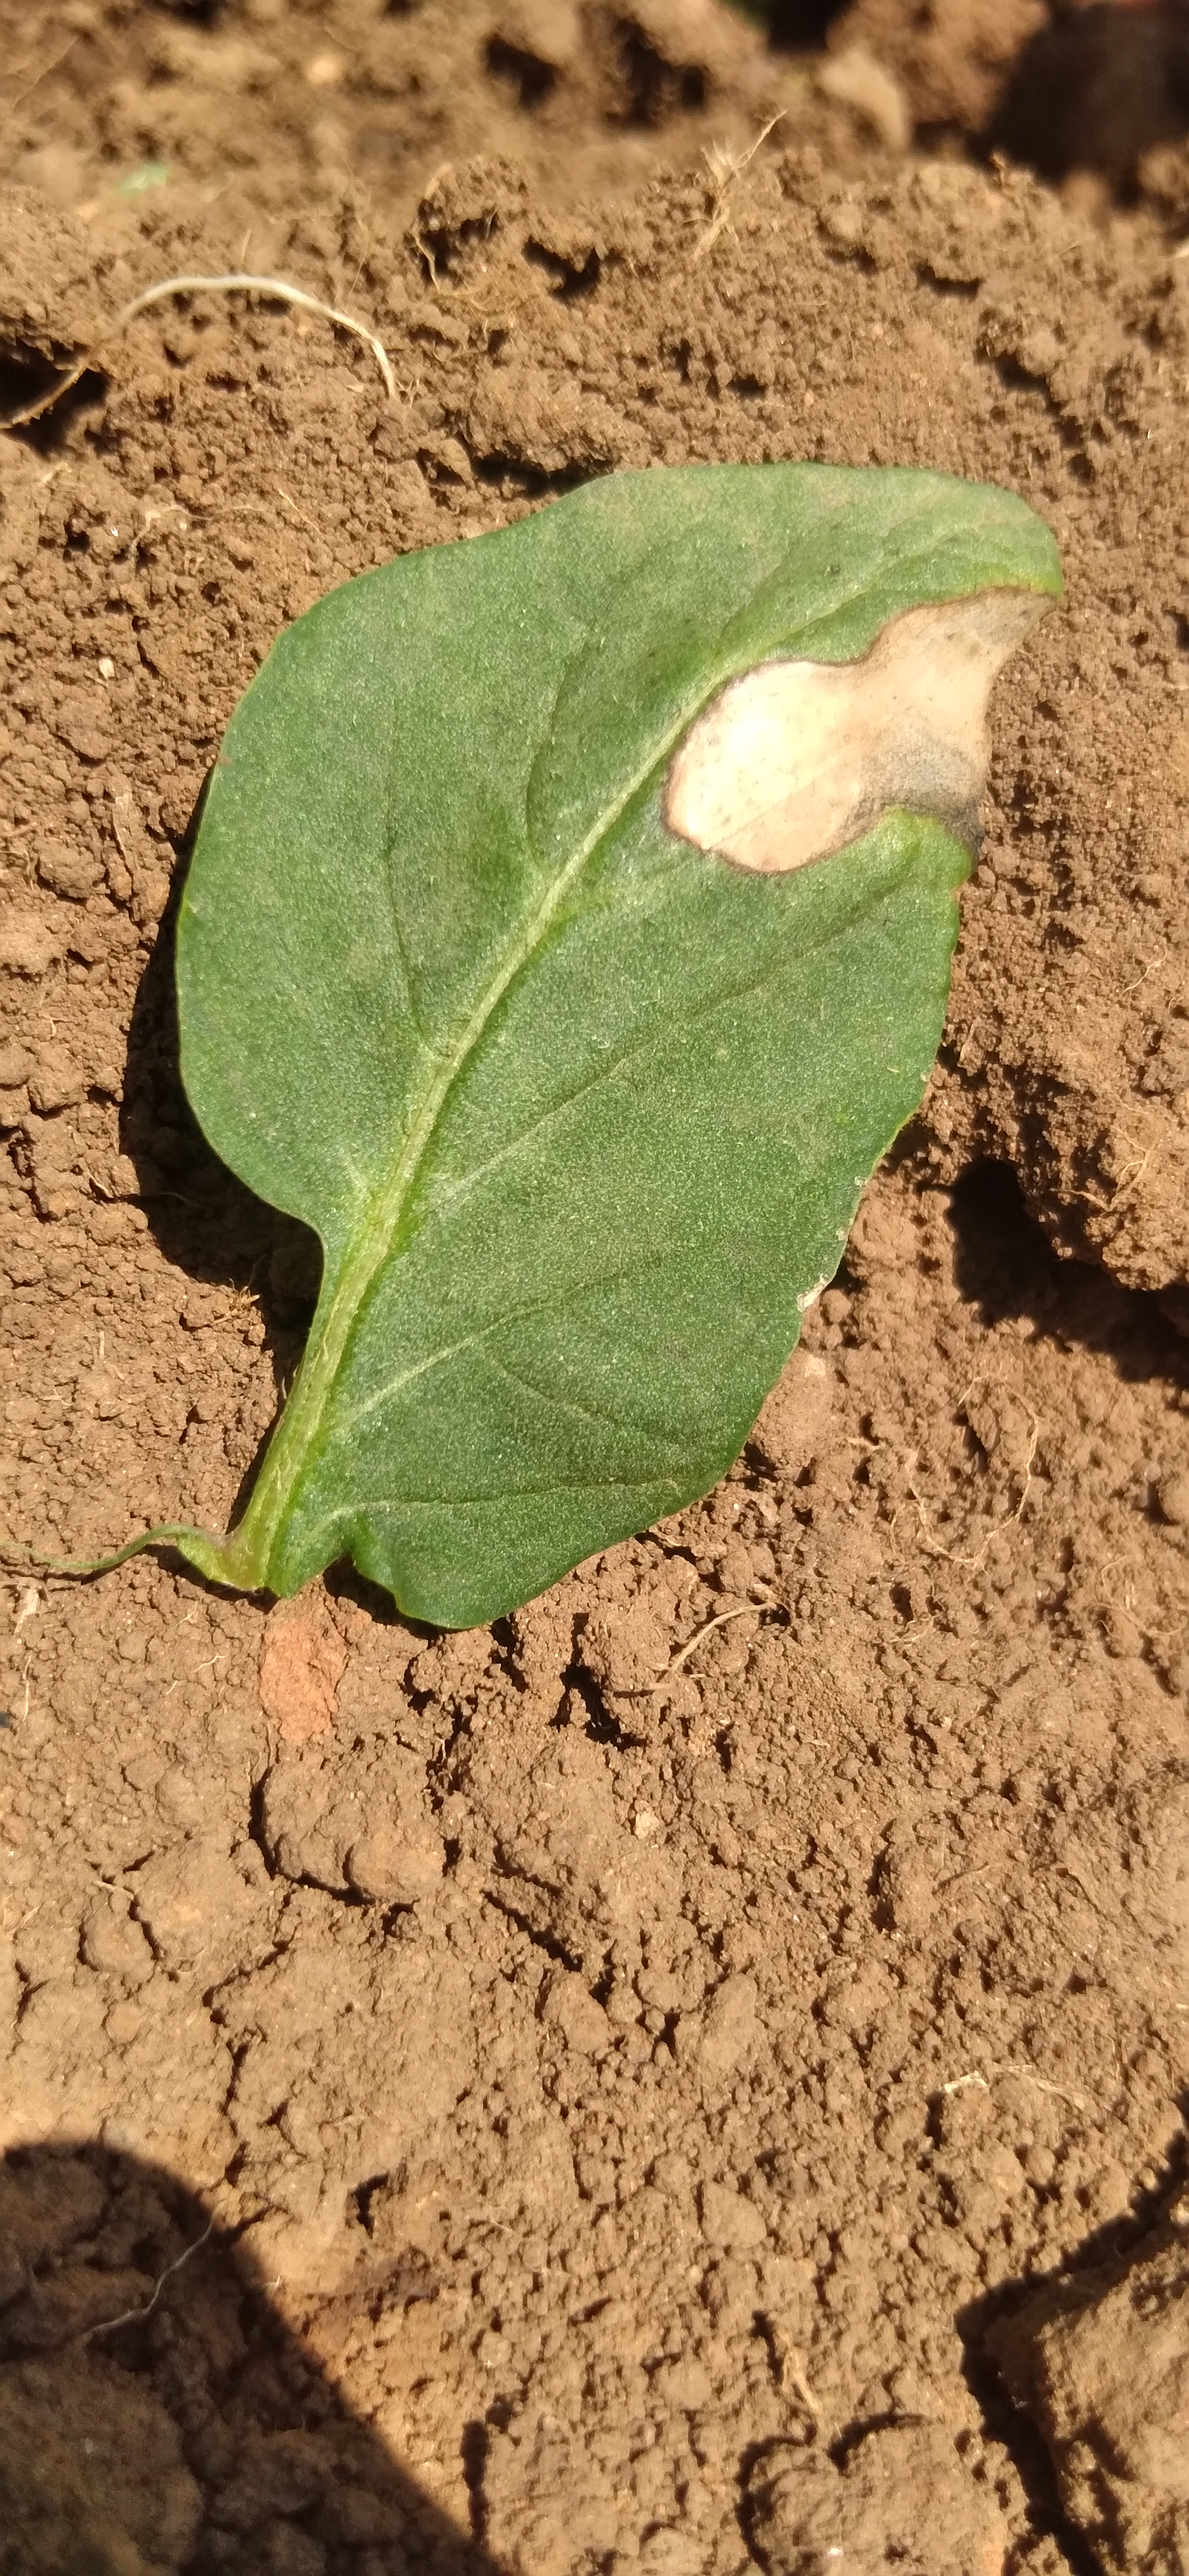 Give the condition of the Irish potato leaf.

early blight
